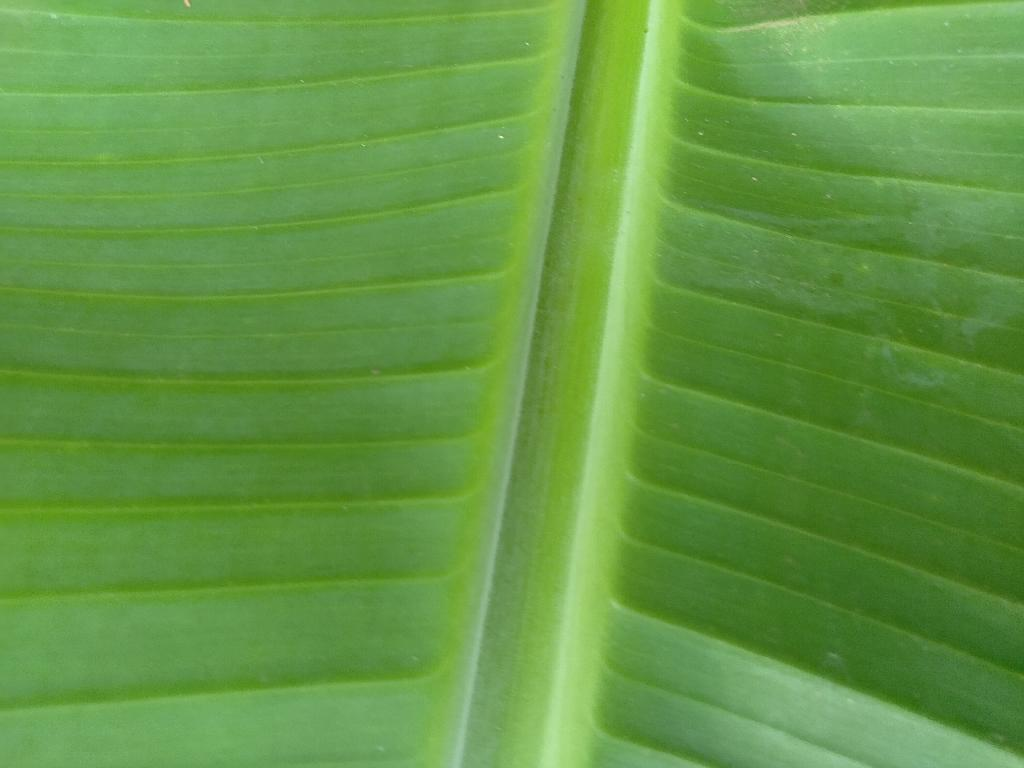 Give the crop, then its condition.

banana, healthy
